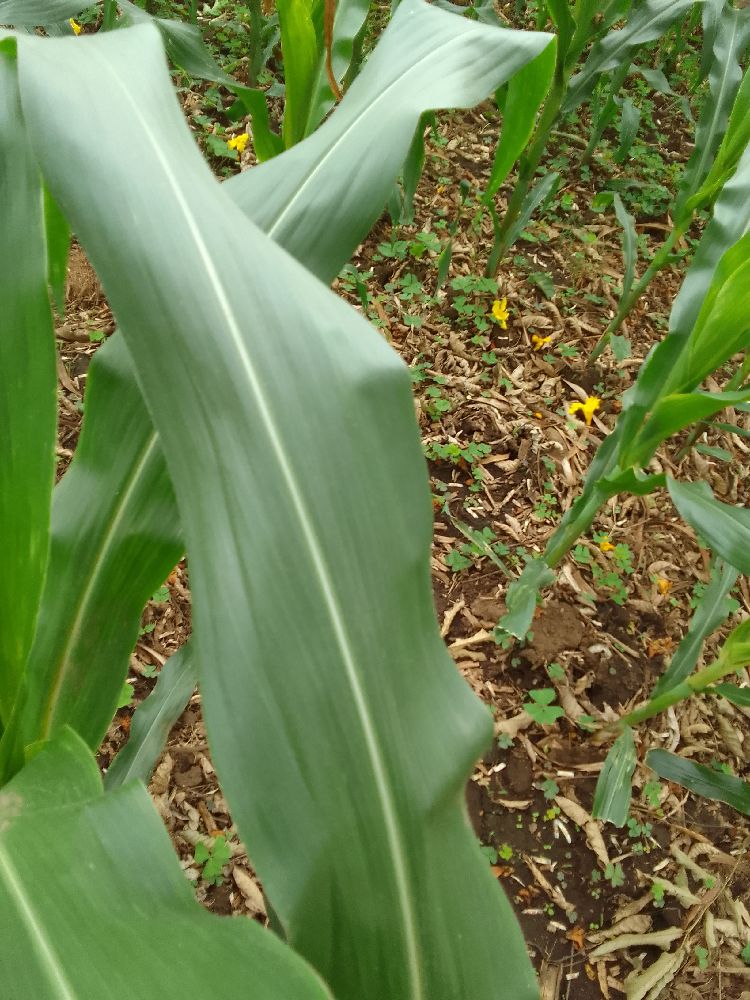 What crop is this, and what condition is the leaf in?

maize, healthy
